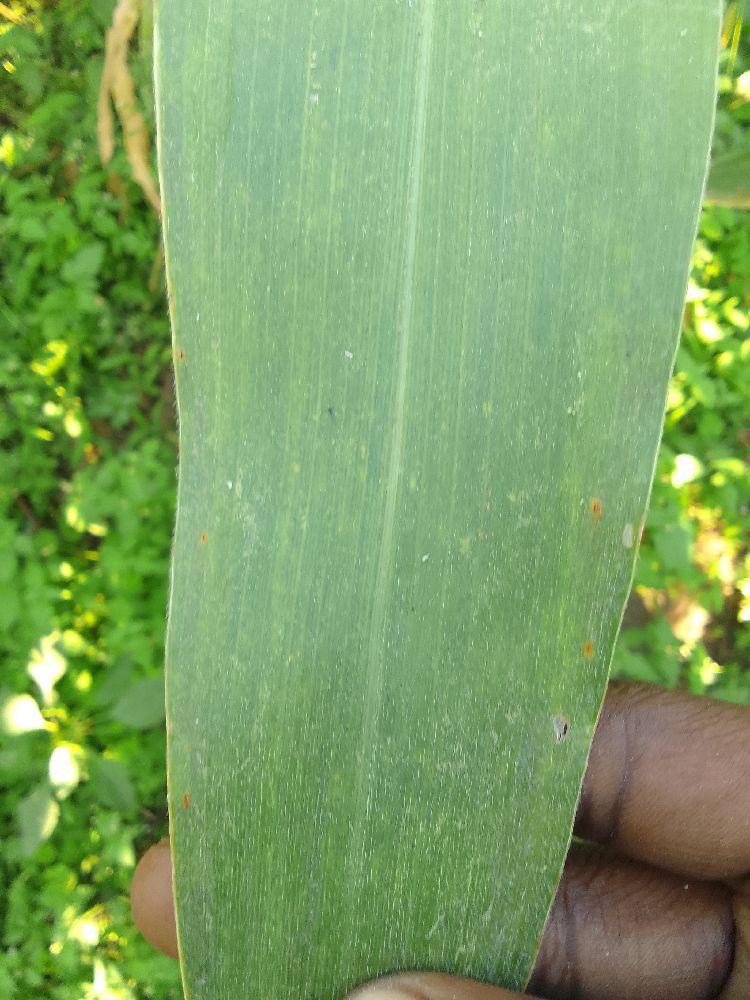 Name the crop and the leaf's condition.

maize, healthy
